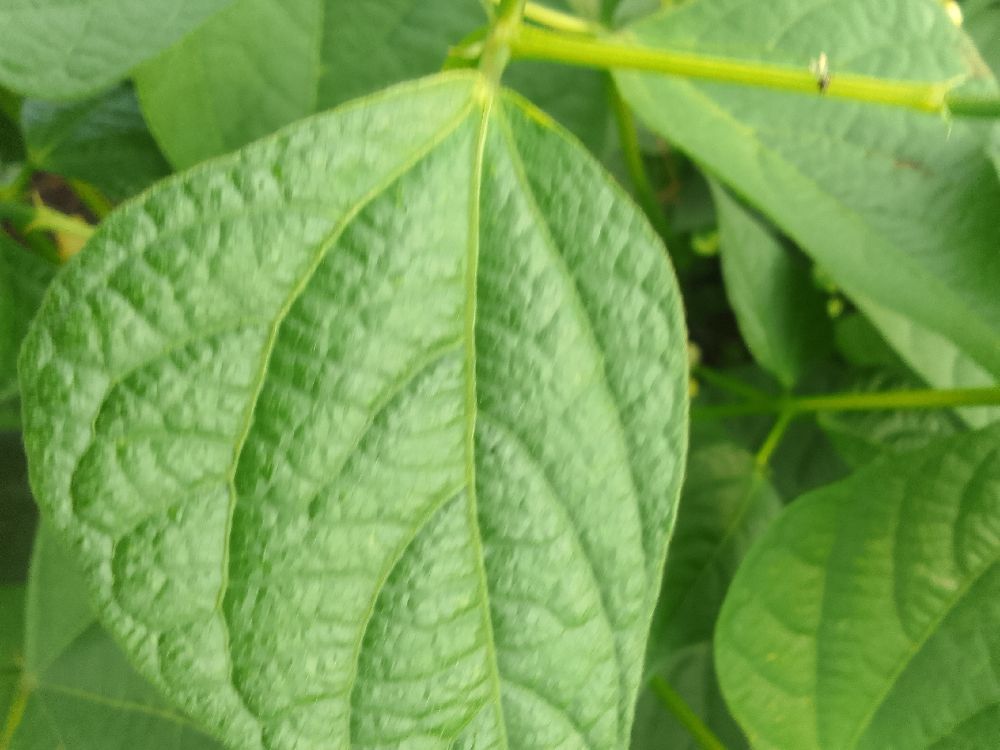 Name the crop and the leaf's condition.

common bean, healthy
